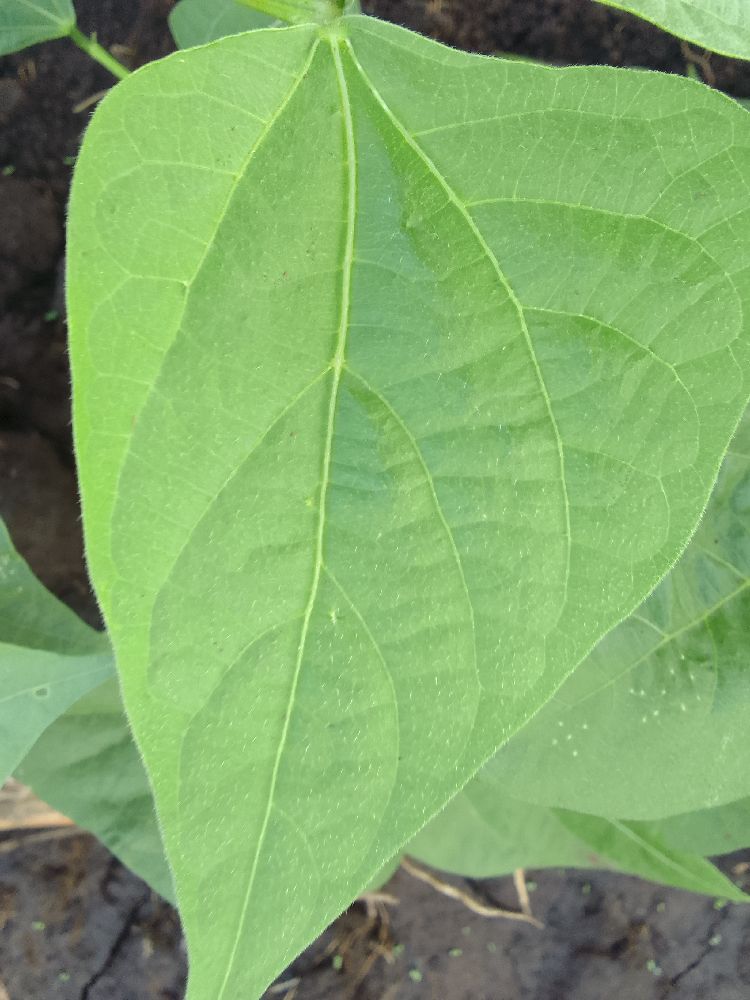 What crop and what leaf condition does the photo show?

common bean, healthy
